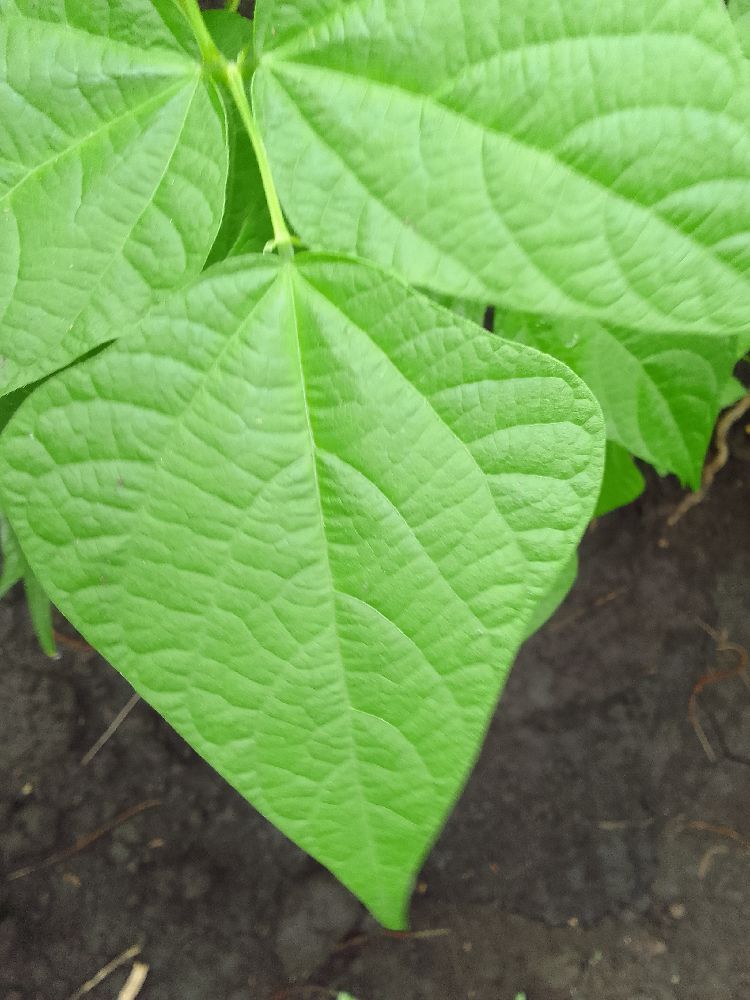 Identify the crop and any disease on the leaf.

common bean, healthy
